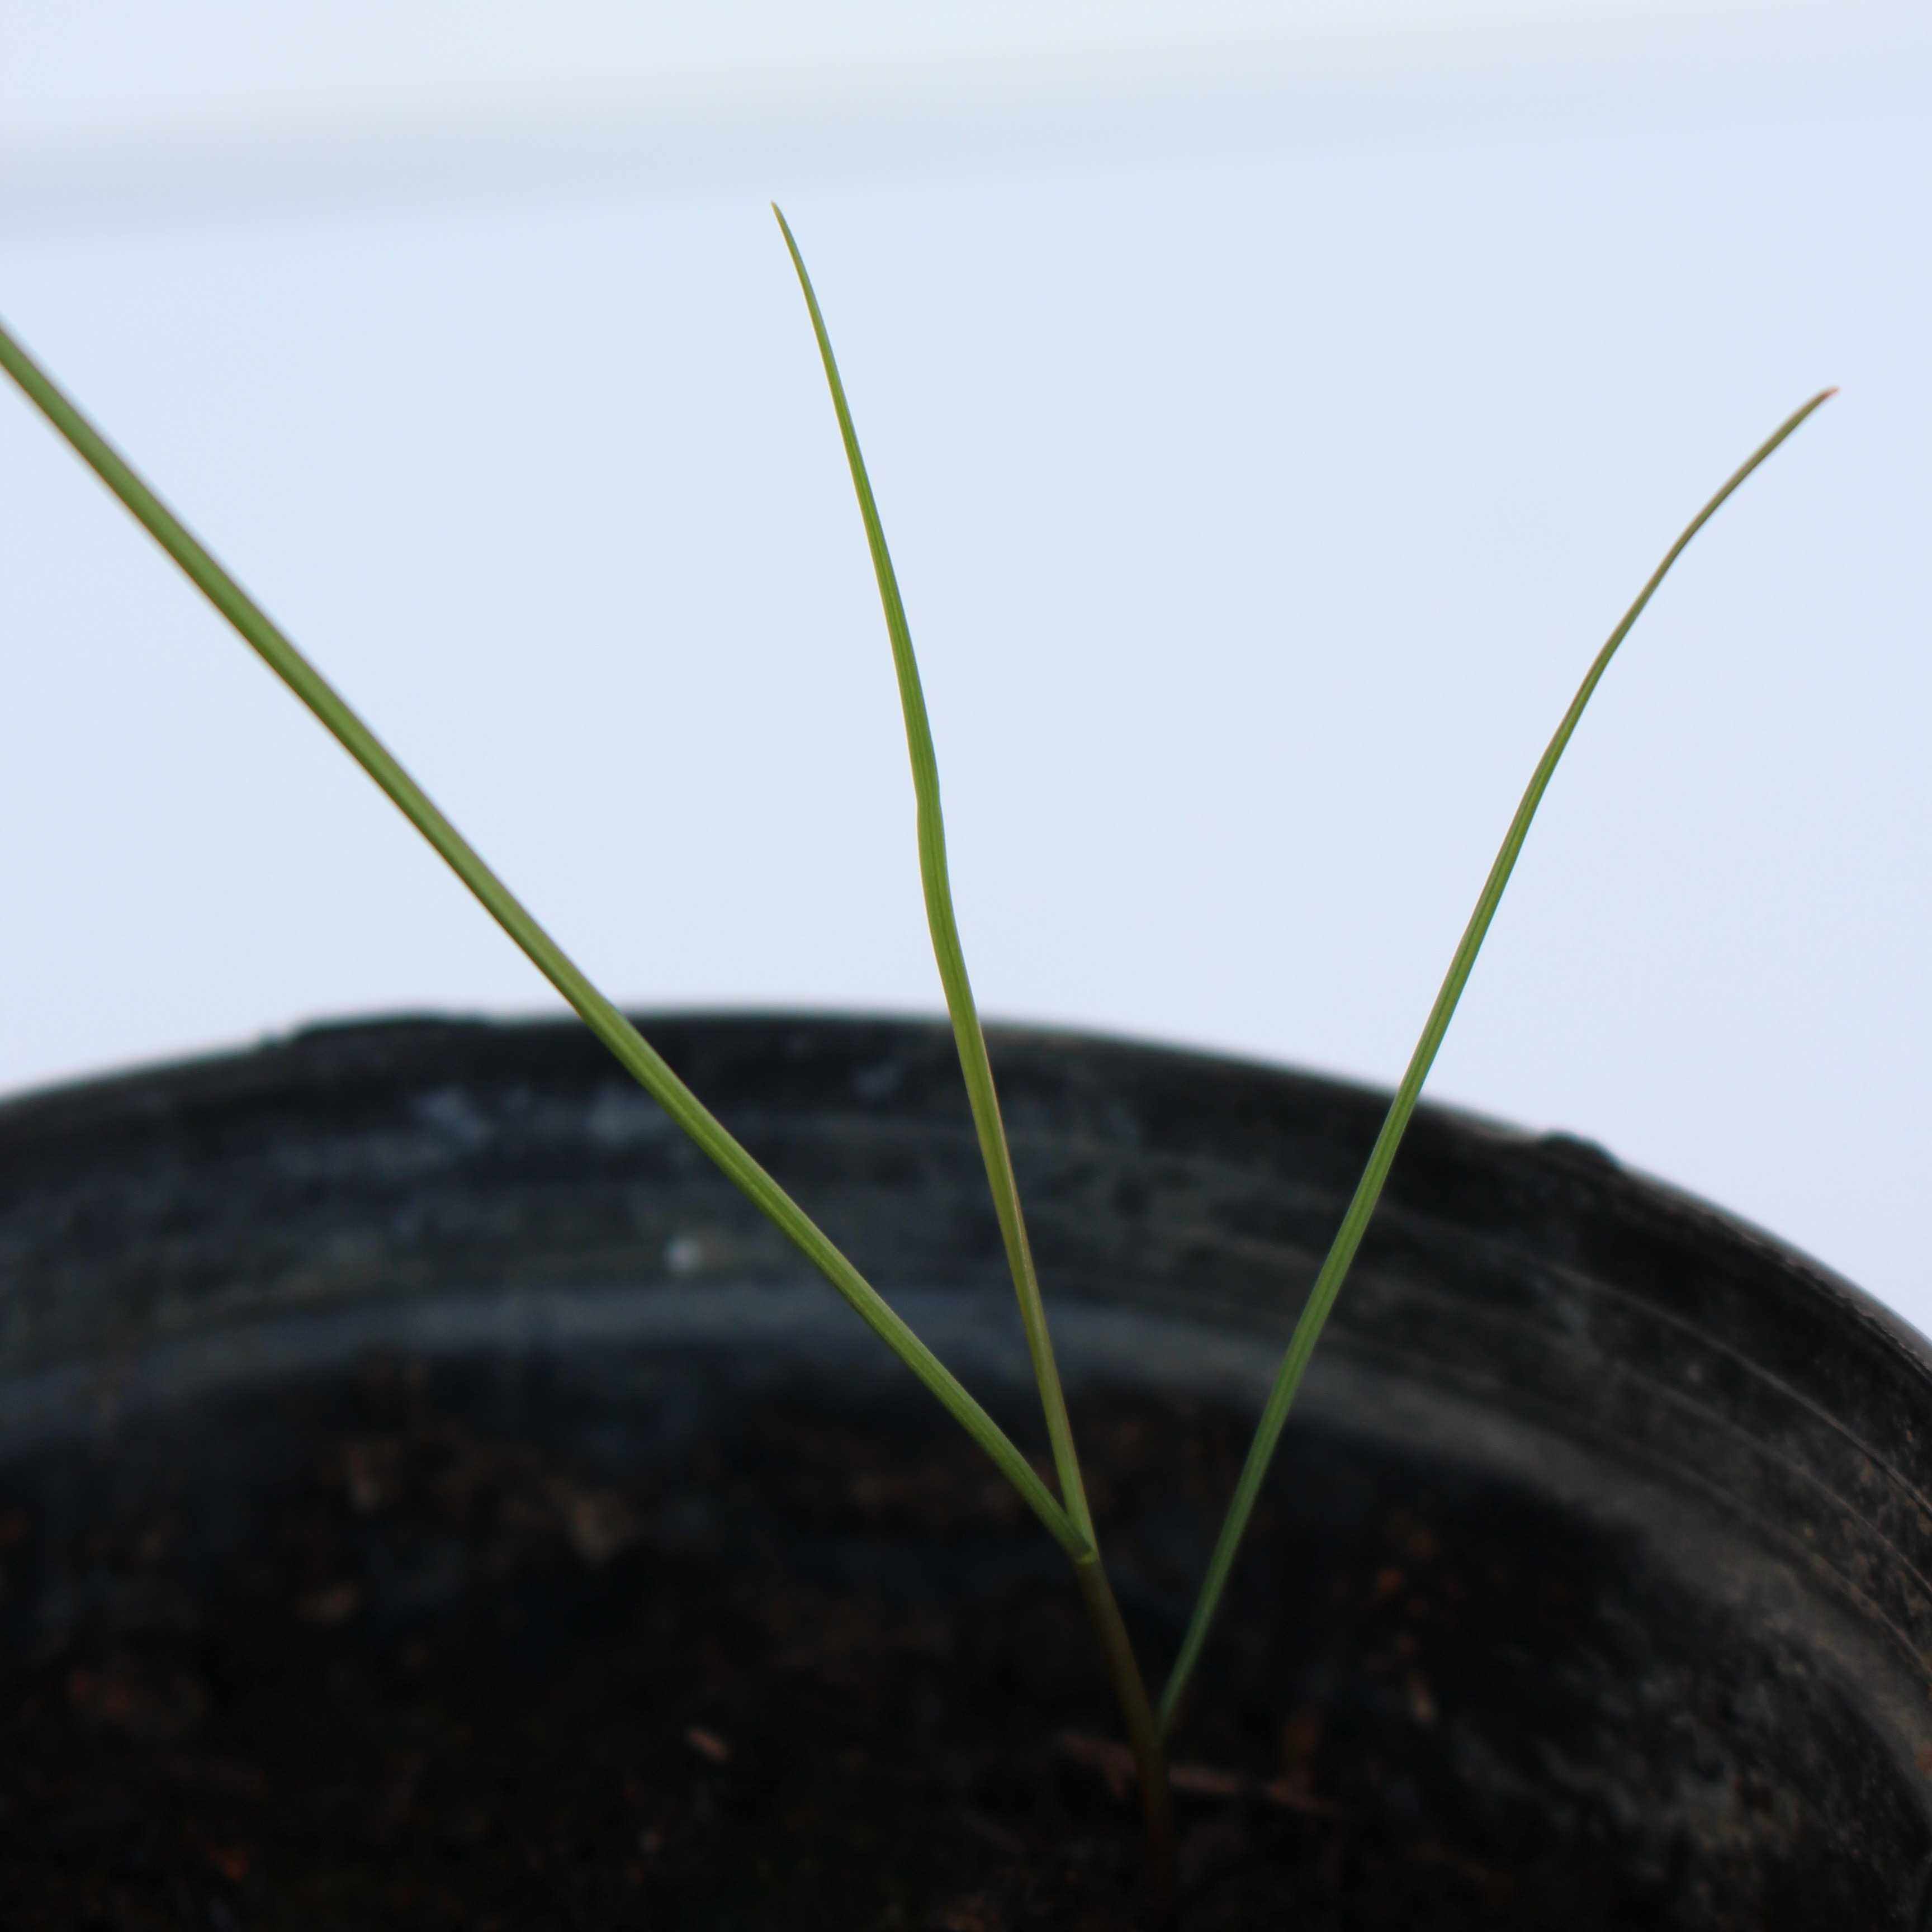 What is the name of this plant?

Lolium multiflorum
